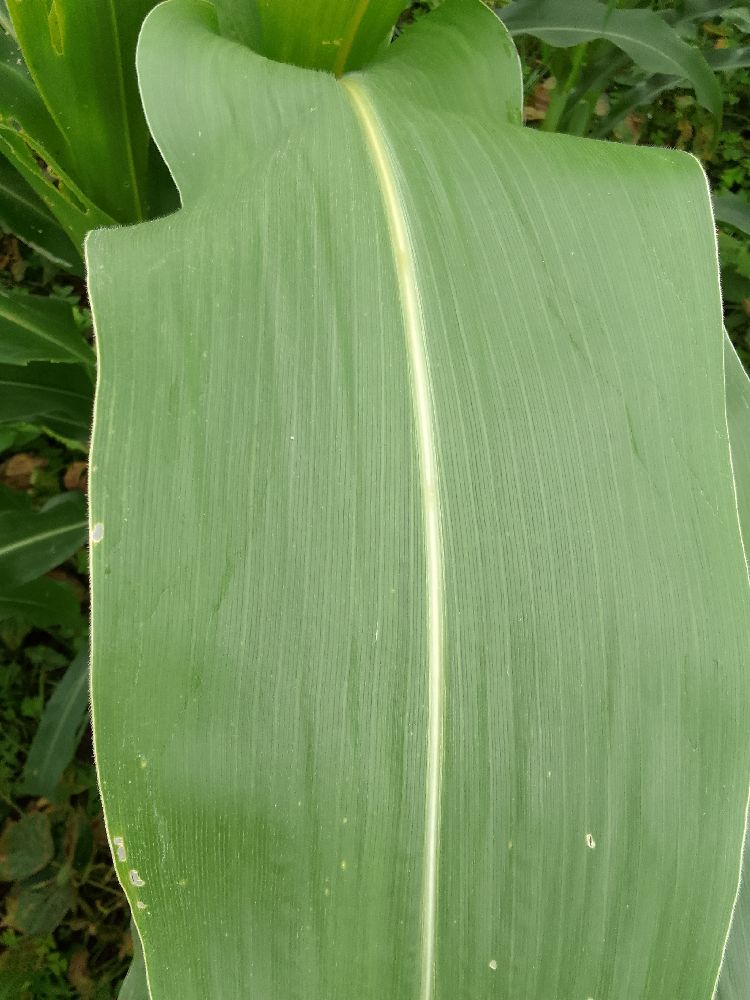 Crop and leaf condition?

maize, healthy
